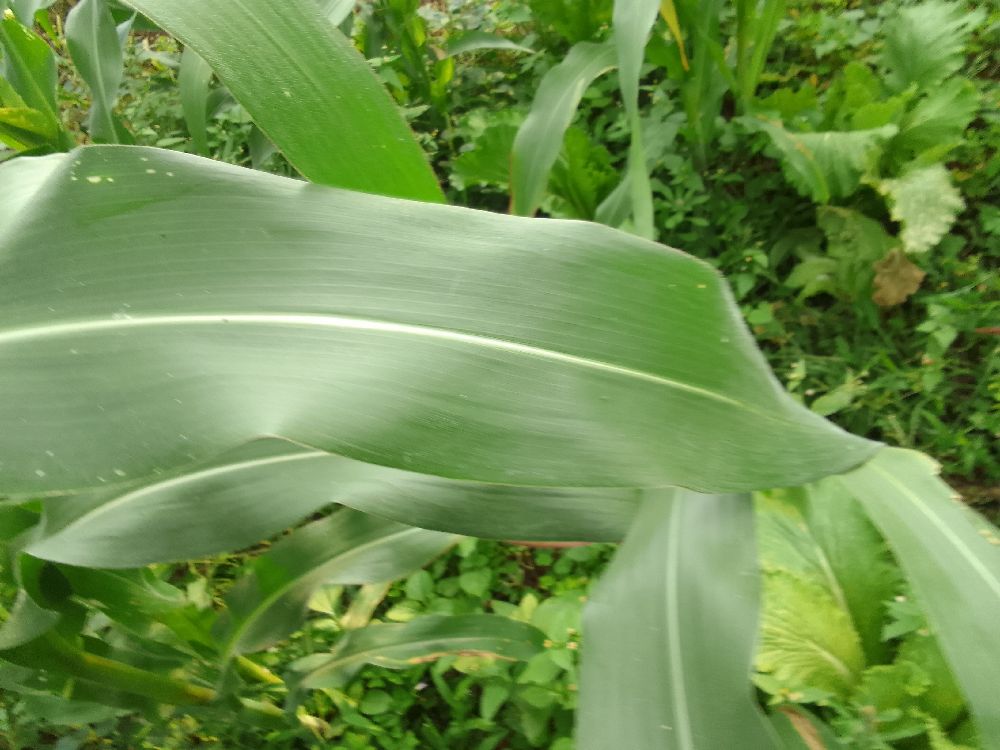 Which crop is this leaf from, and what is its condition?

maize, healthy
